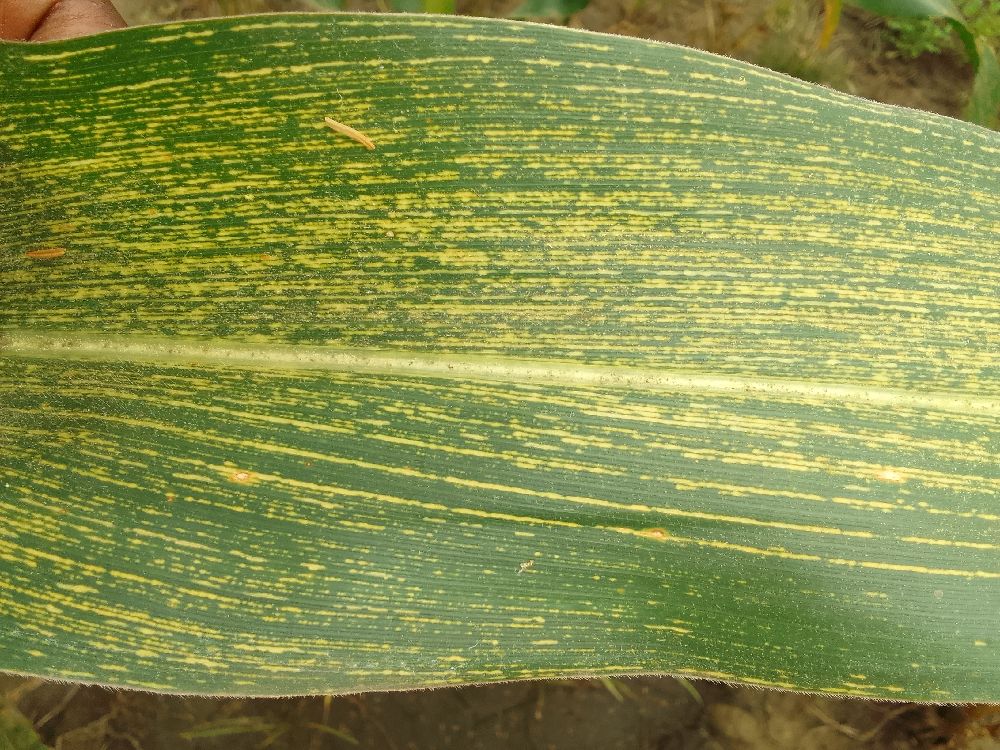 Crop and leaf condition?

maize, maize streak virus
